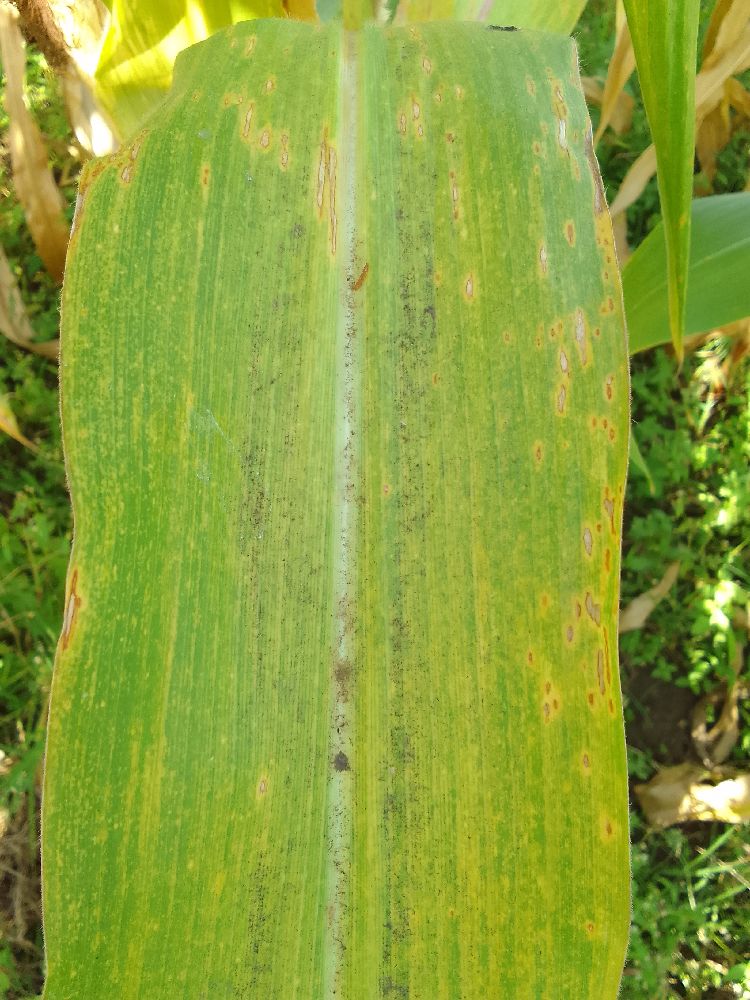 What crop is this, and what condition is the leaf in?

maize, maize lethal necrosis
